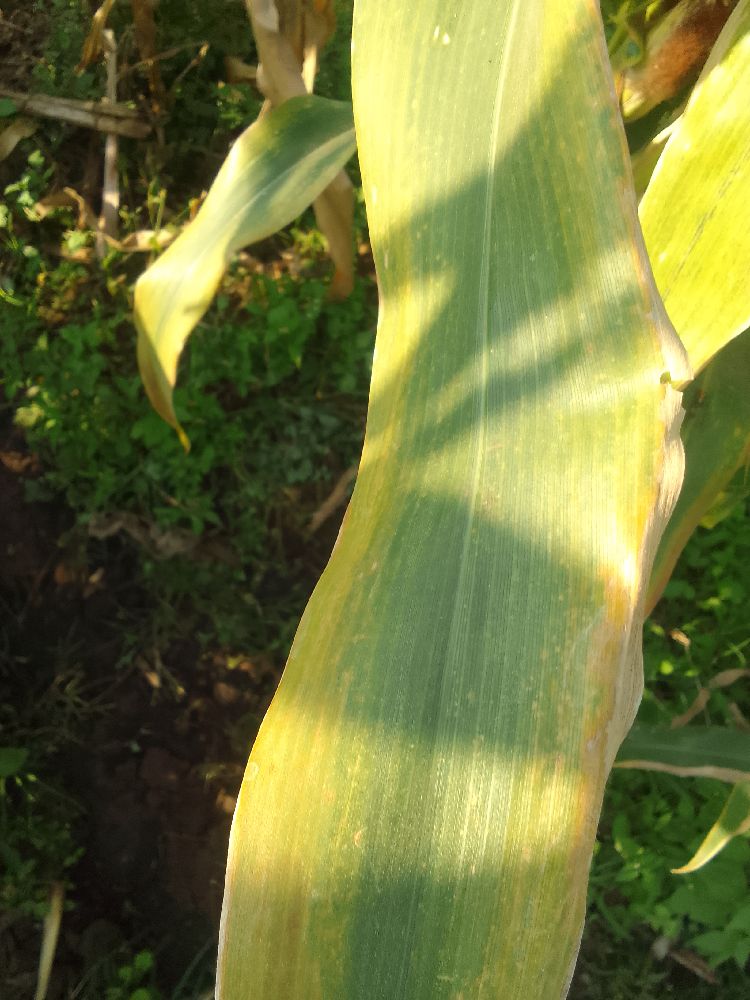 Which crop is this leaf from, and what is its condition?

maize, maize lethal necrosis
